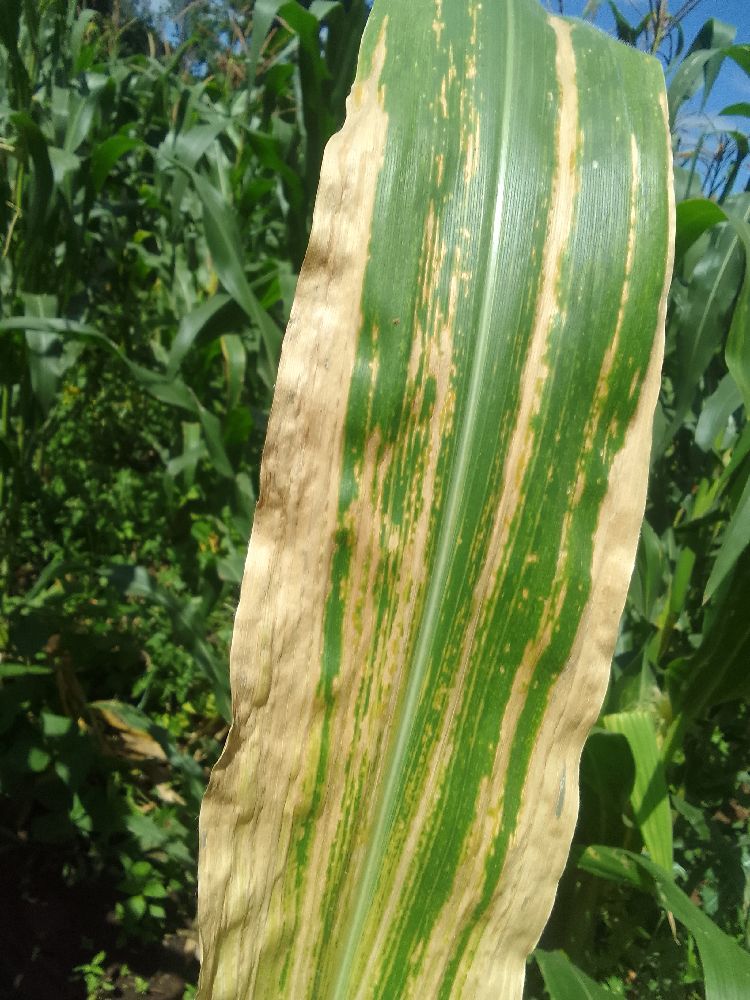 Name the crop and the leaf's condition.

maize, maize lethal necrosis
